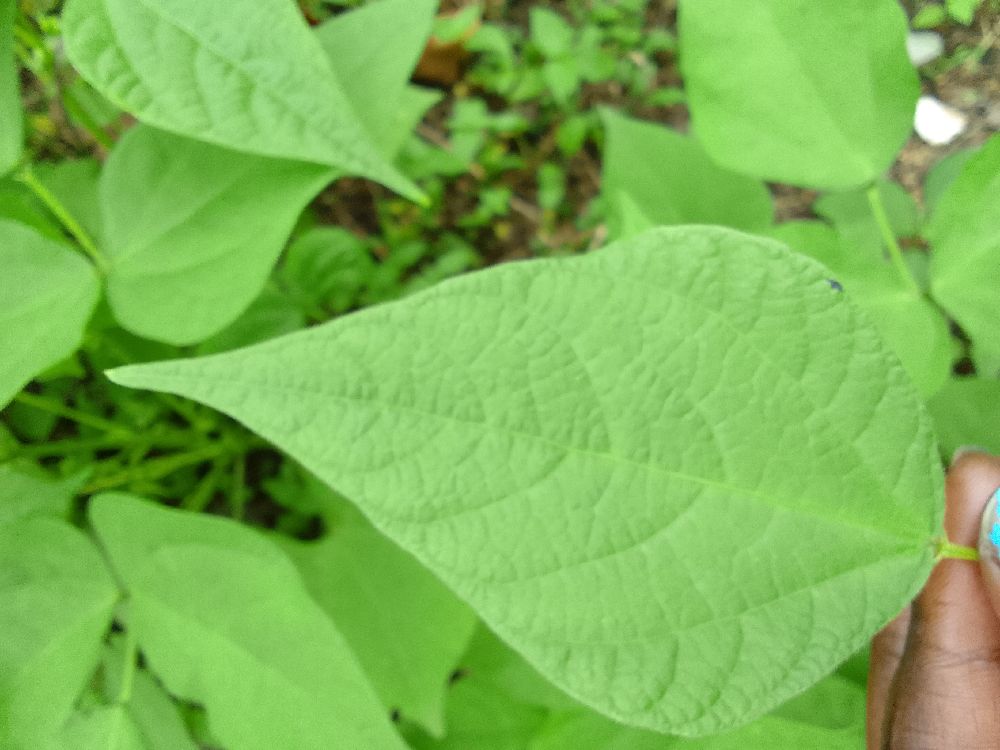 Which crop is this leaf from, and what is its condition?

common bean, healthy
